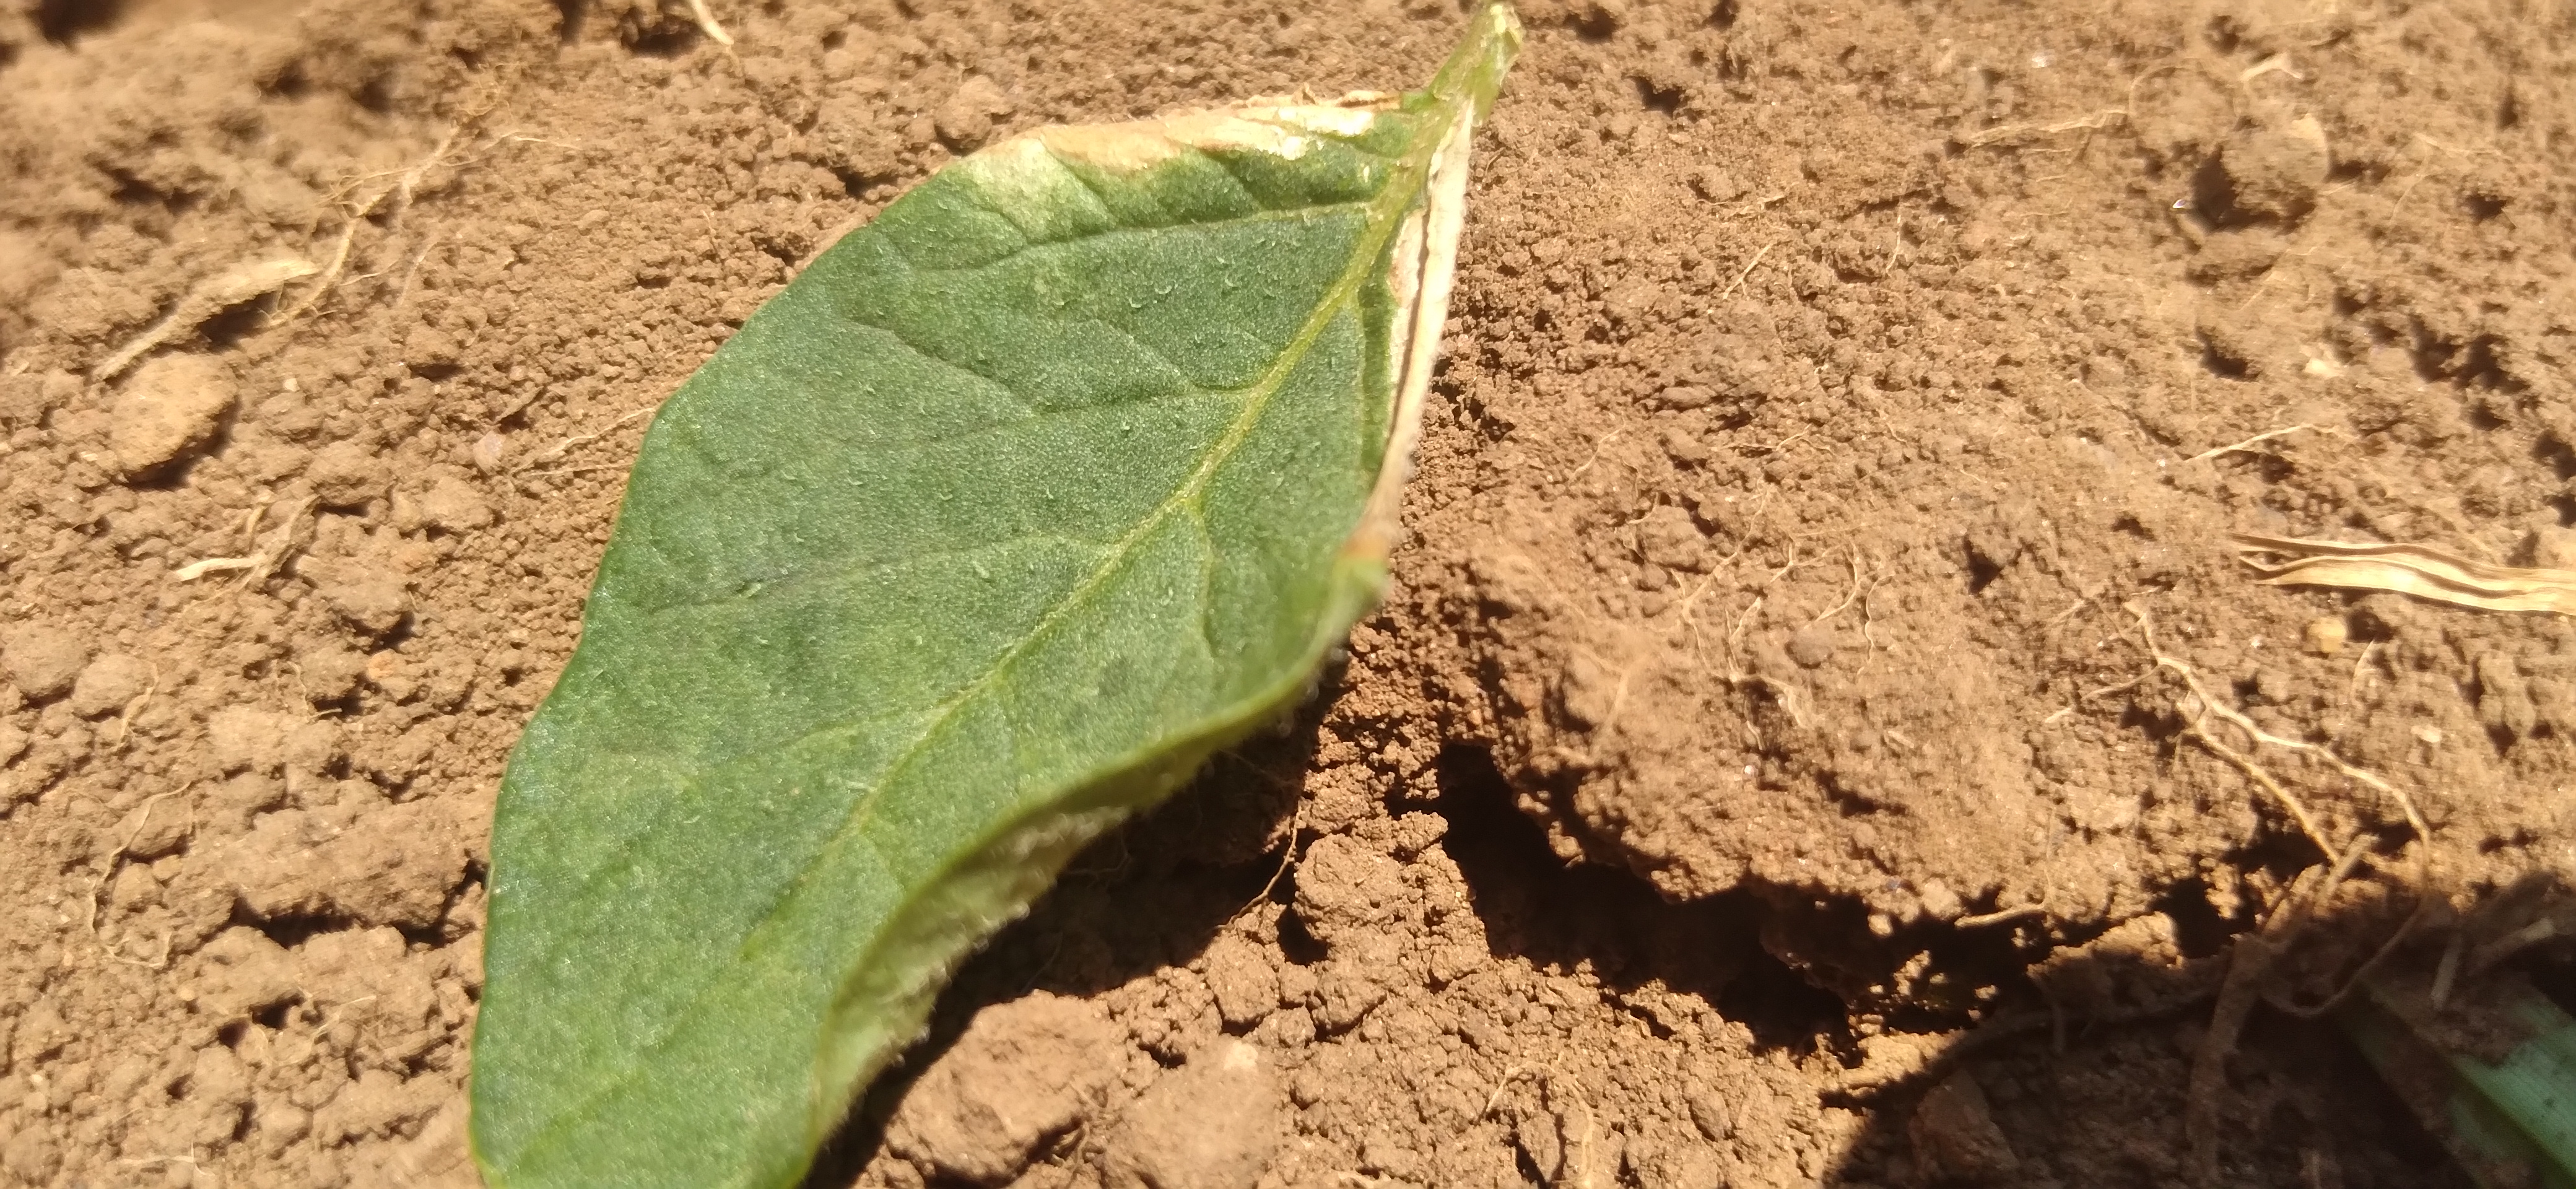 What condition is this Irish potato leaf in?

early blight
